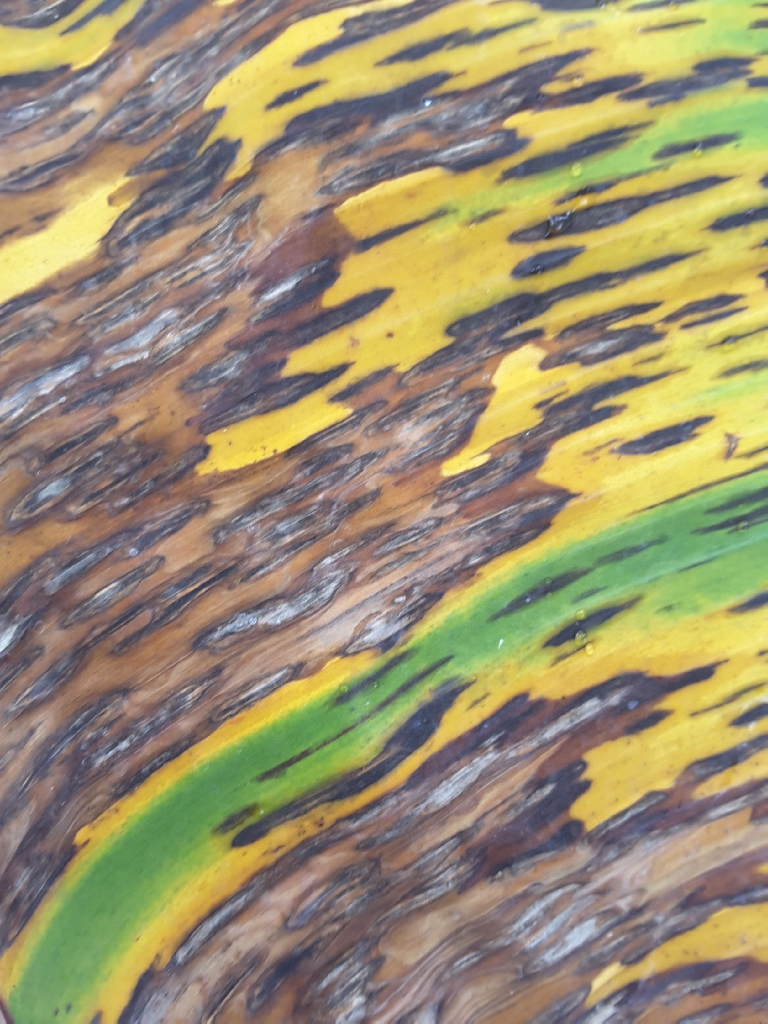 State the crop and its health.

banana, black sigatoka
